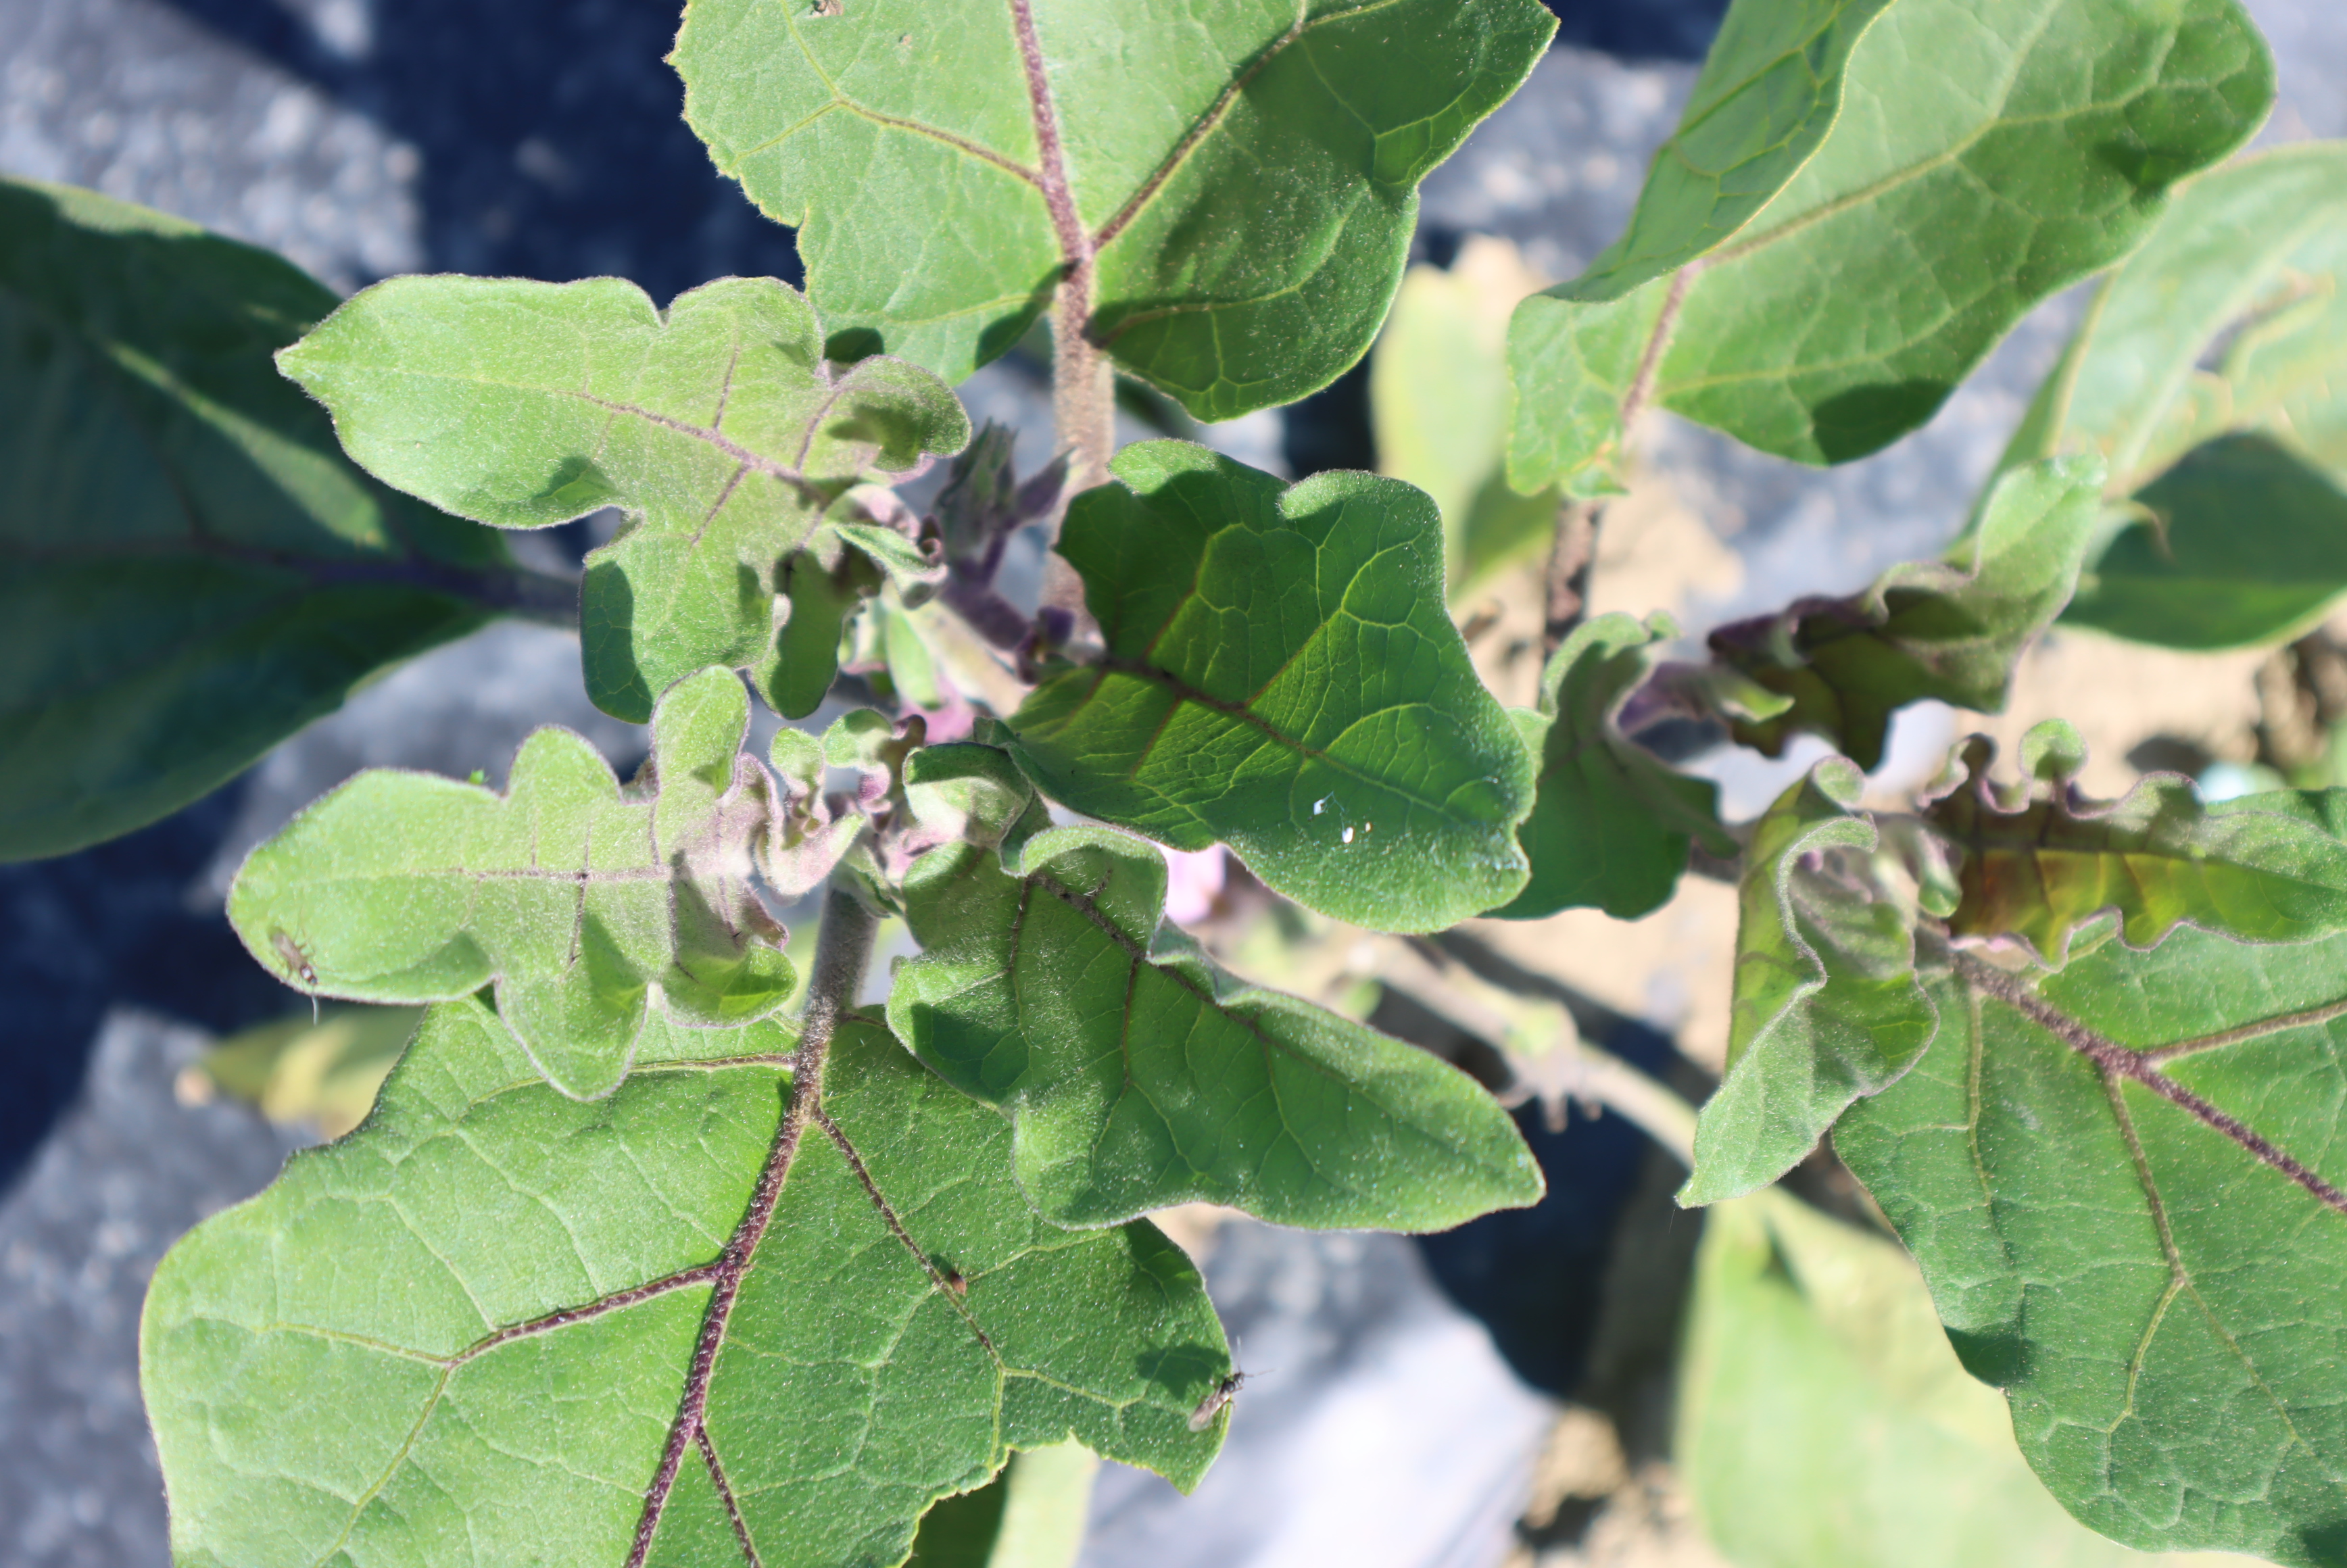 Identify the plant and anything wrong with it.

aubergine, colorado potato beetle
